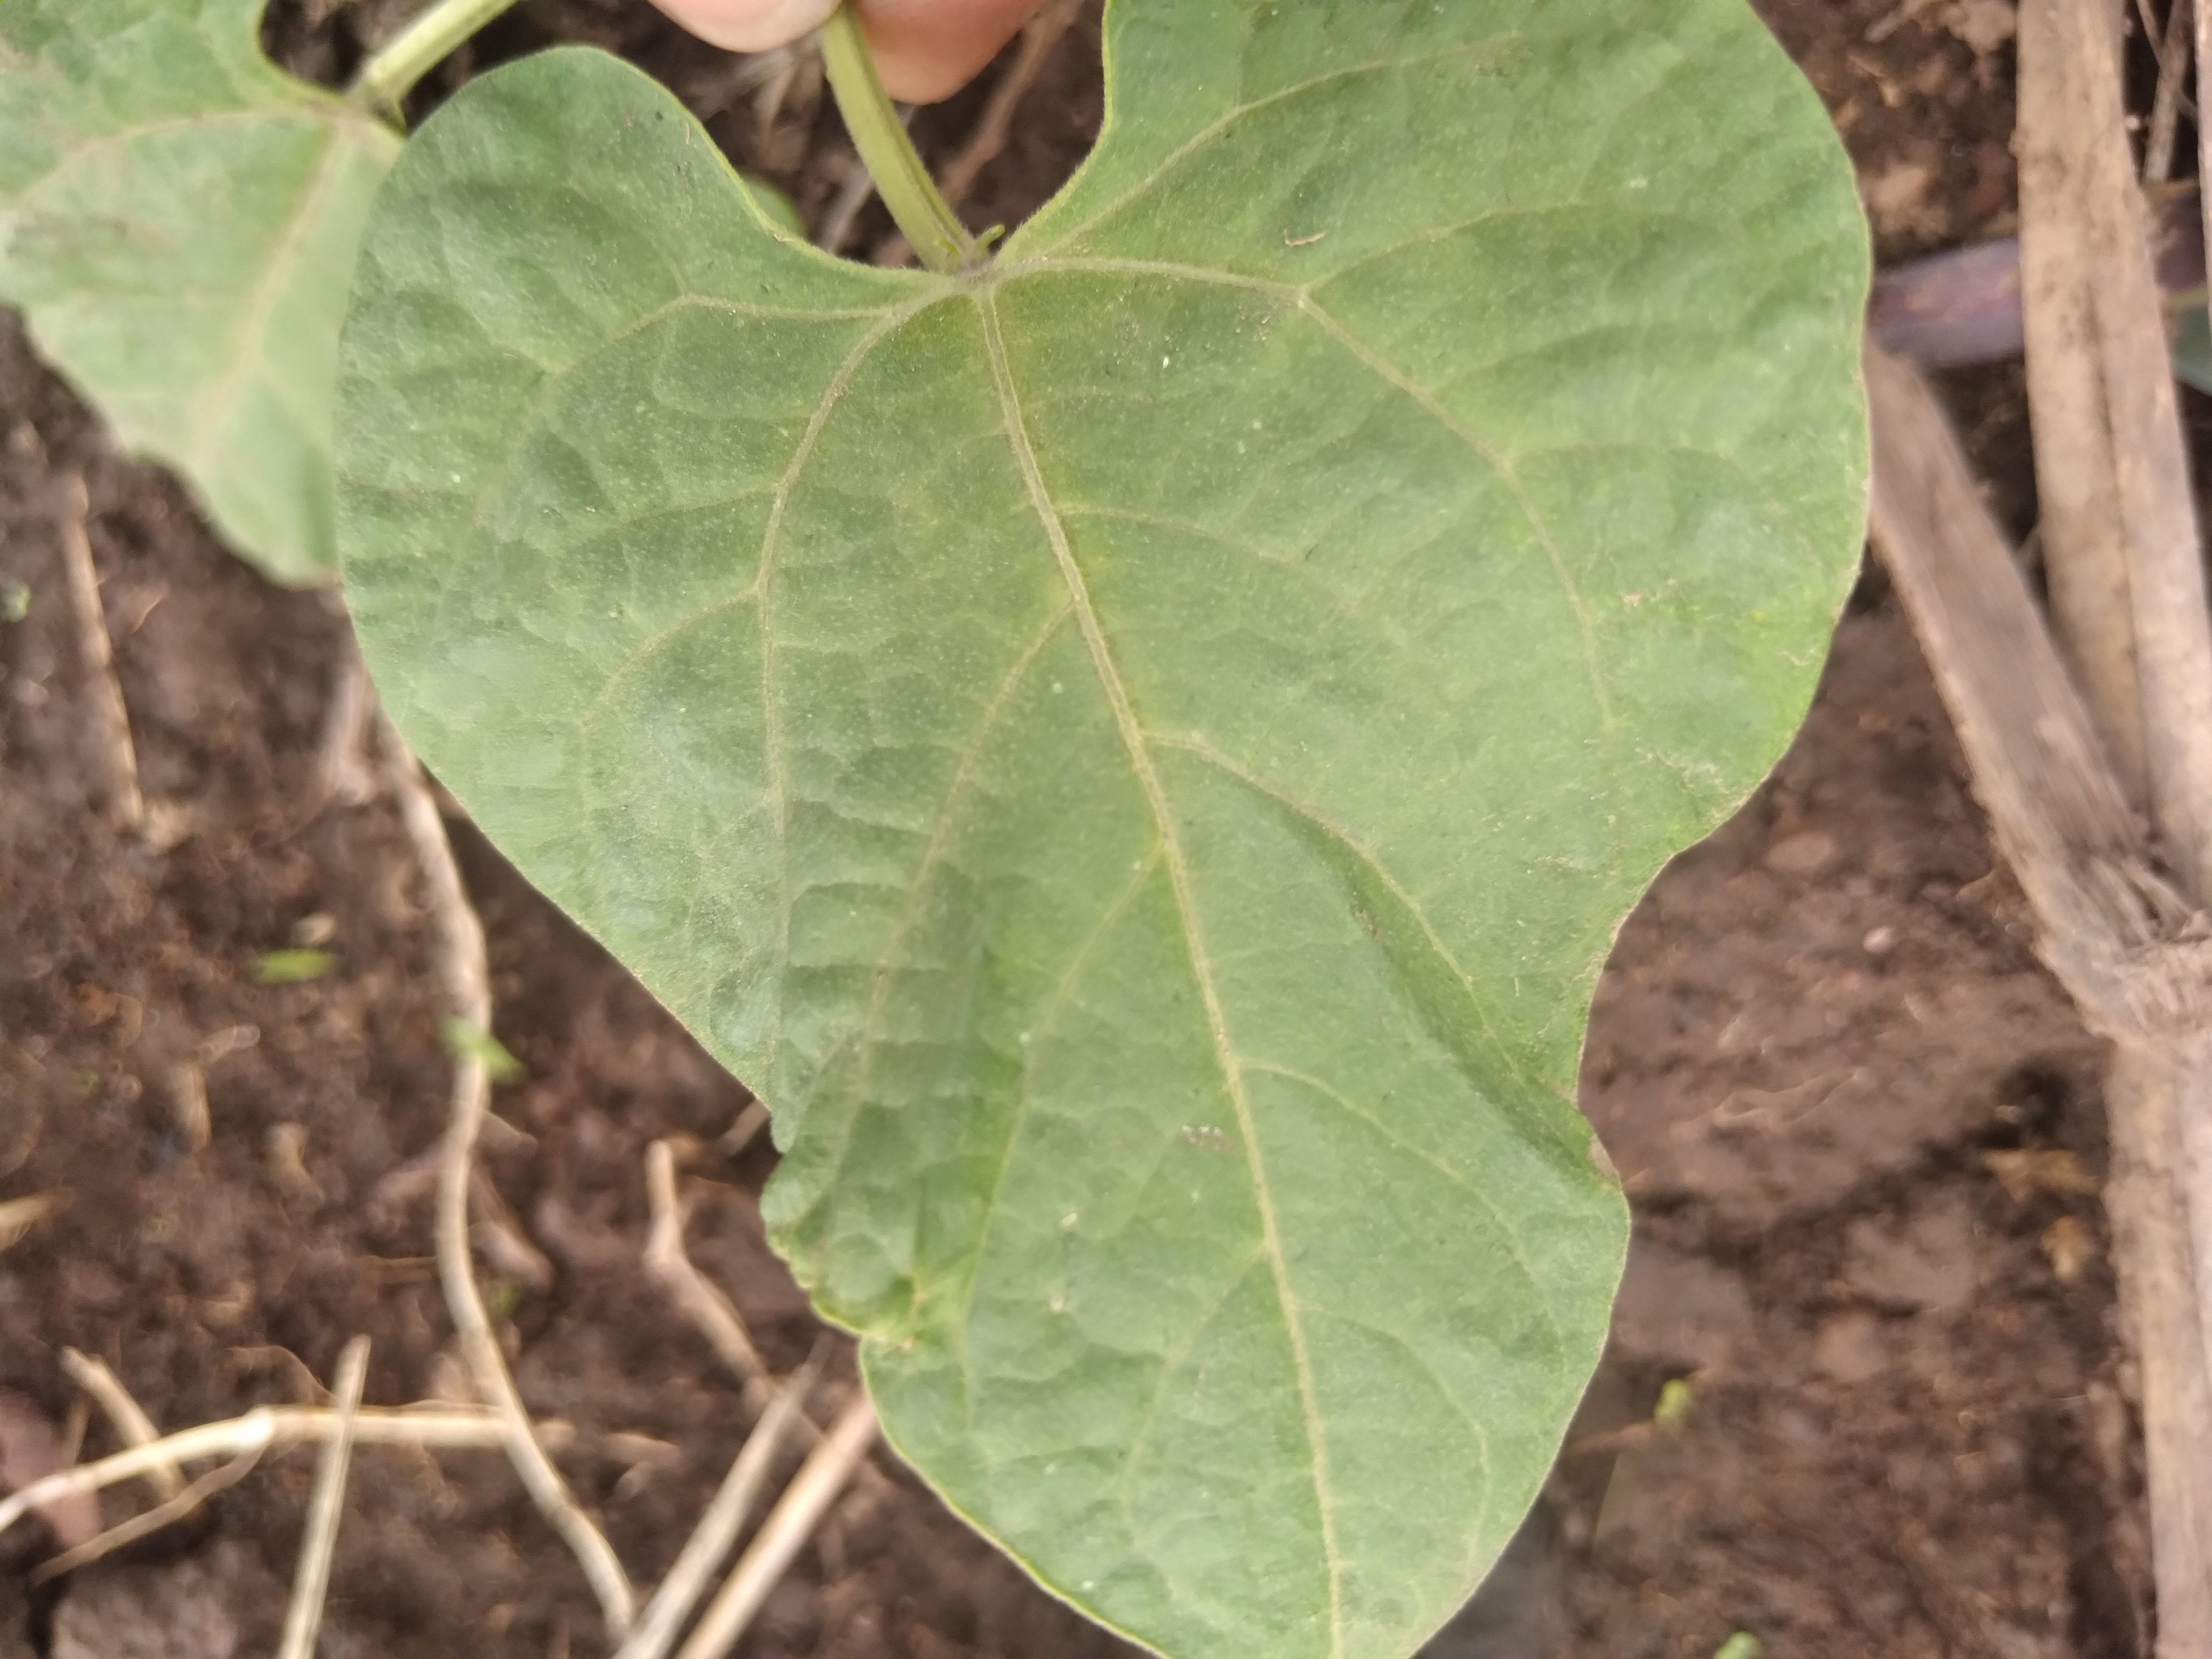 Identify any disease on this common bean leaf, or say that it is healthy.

healthy
